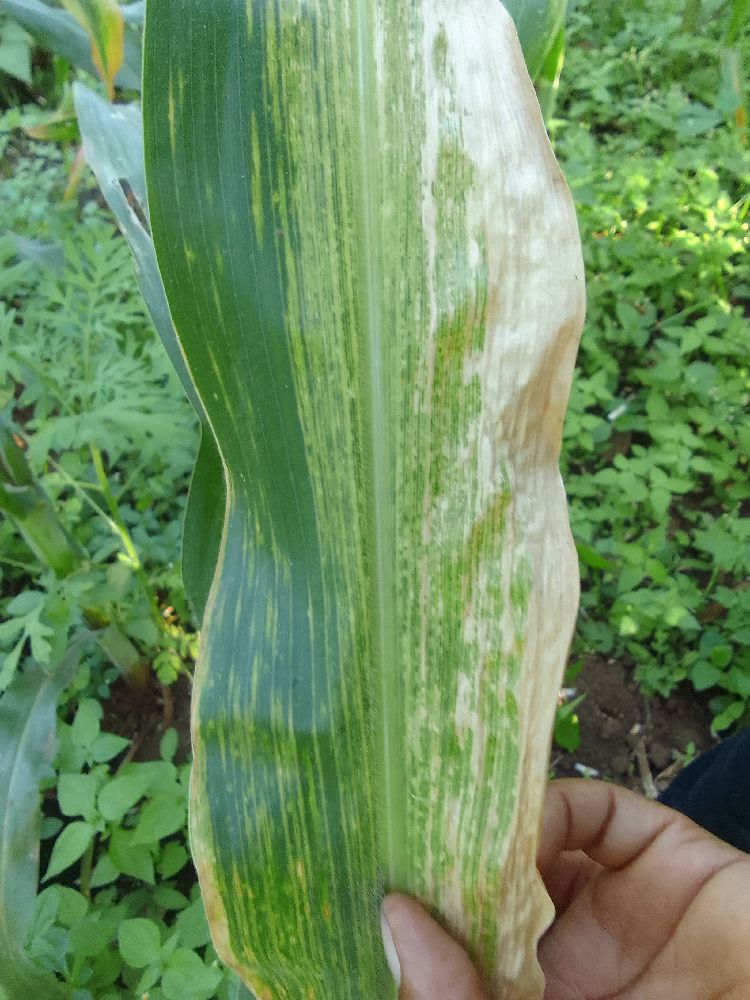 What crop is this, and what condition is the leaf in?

maize, maize lethal necrosis
